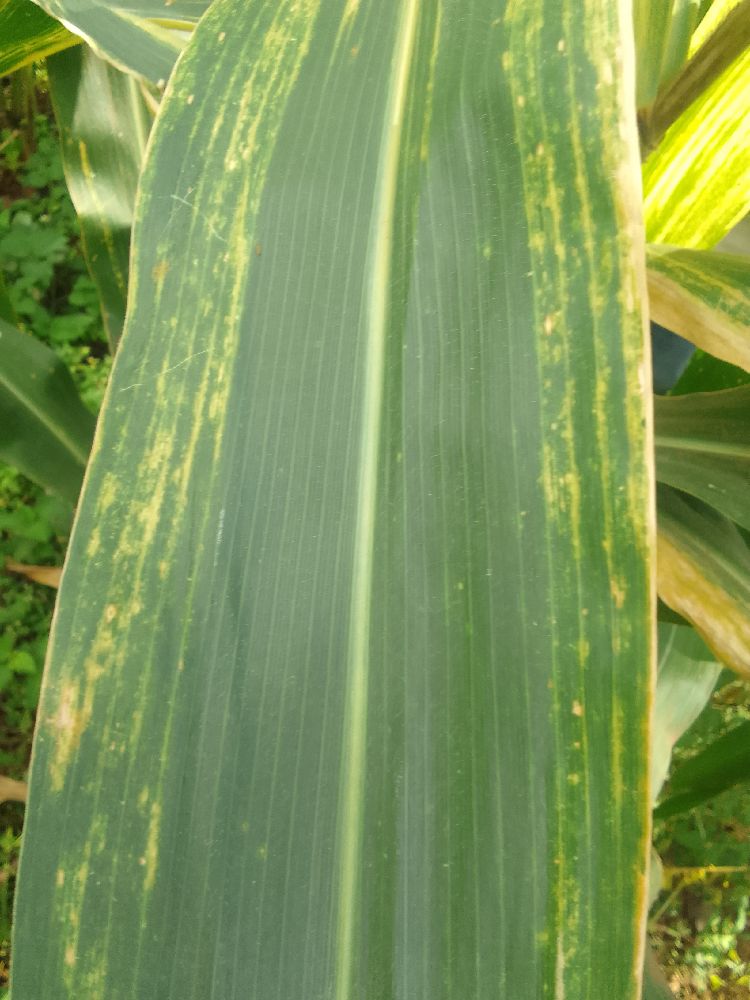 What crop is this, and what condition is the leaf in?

maize, maize lethal necrosis
